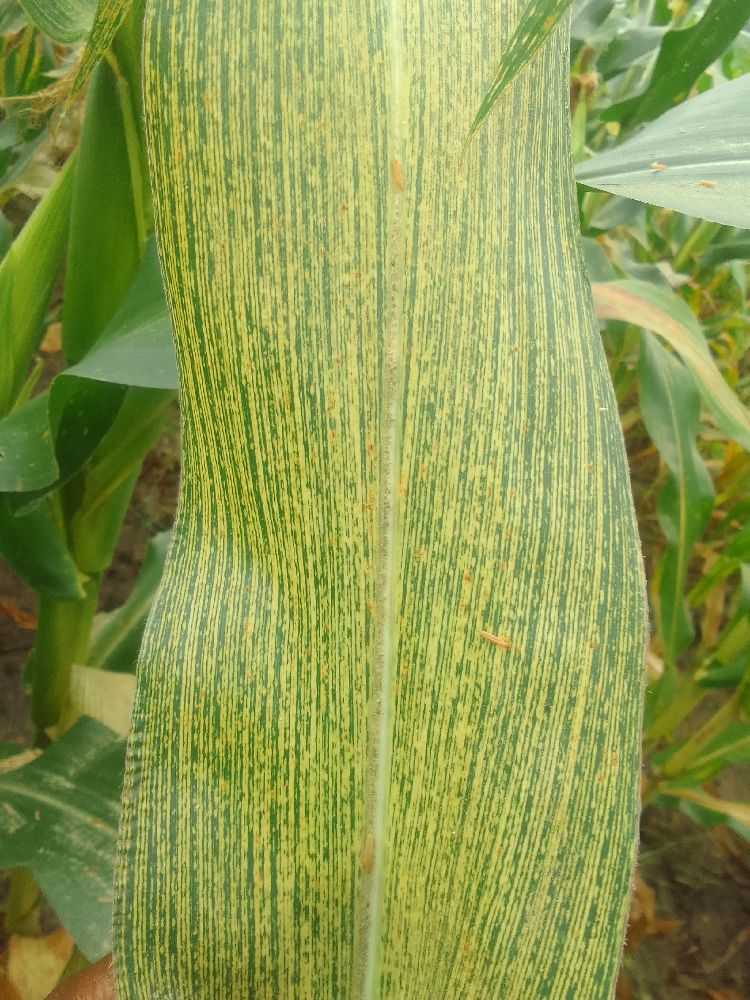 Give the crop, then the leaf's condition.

maize, maize streak virus
